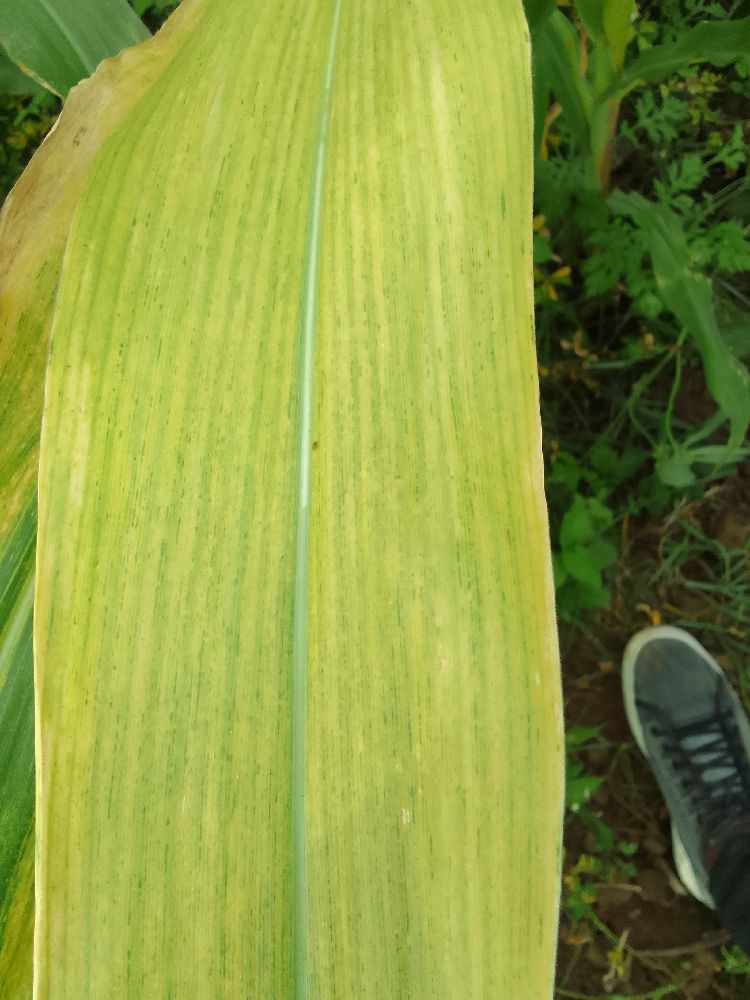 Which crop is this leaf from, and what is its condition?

maize, maize lethal necrosis
